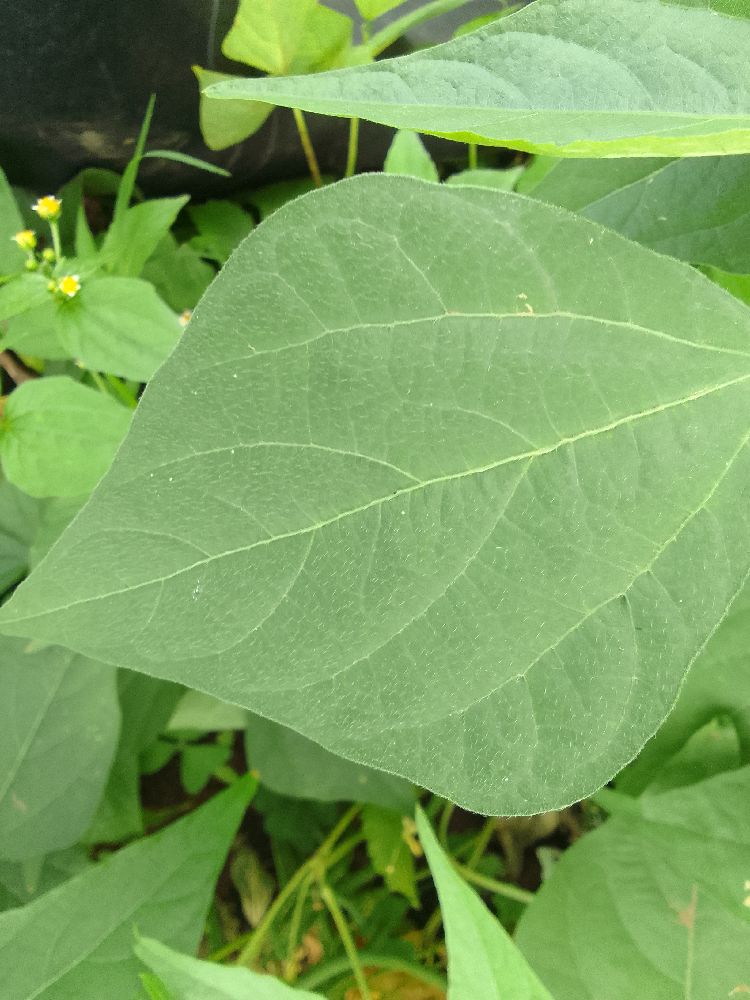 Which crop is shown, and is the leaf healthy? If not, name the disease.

common bean, healthy
